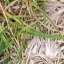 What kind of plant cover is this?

grass
